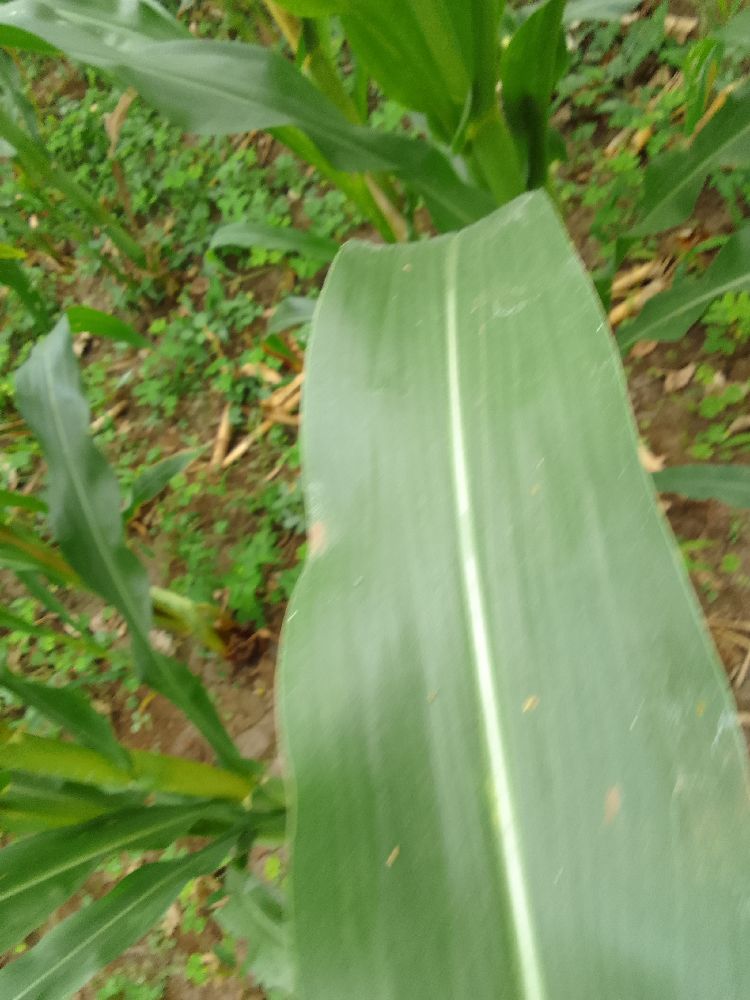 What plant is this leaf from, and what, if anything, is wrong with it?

maize, healthy
